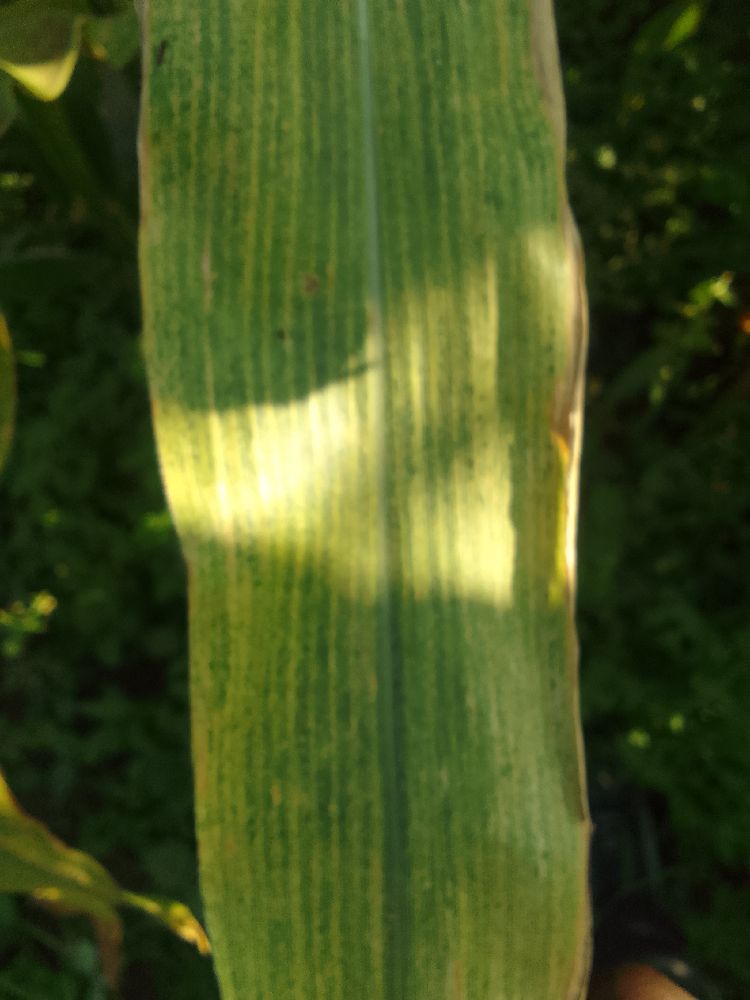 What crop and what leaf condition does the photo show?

maize, maize lethal necrosis
